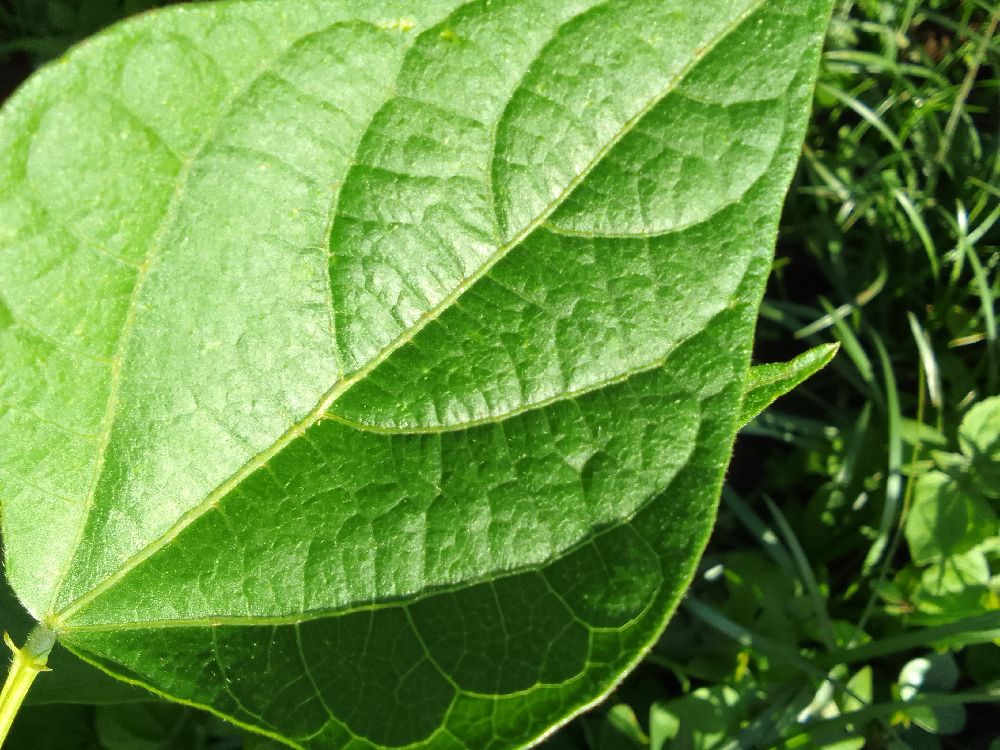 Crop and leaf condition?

common bean, healthy
